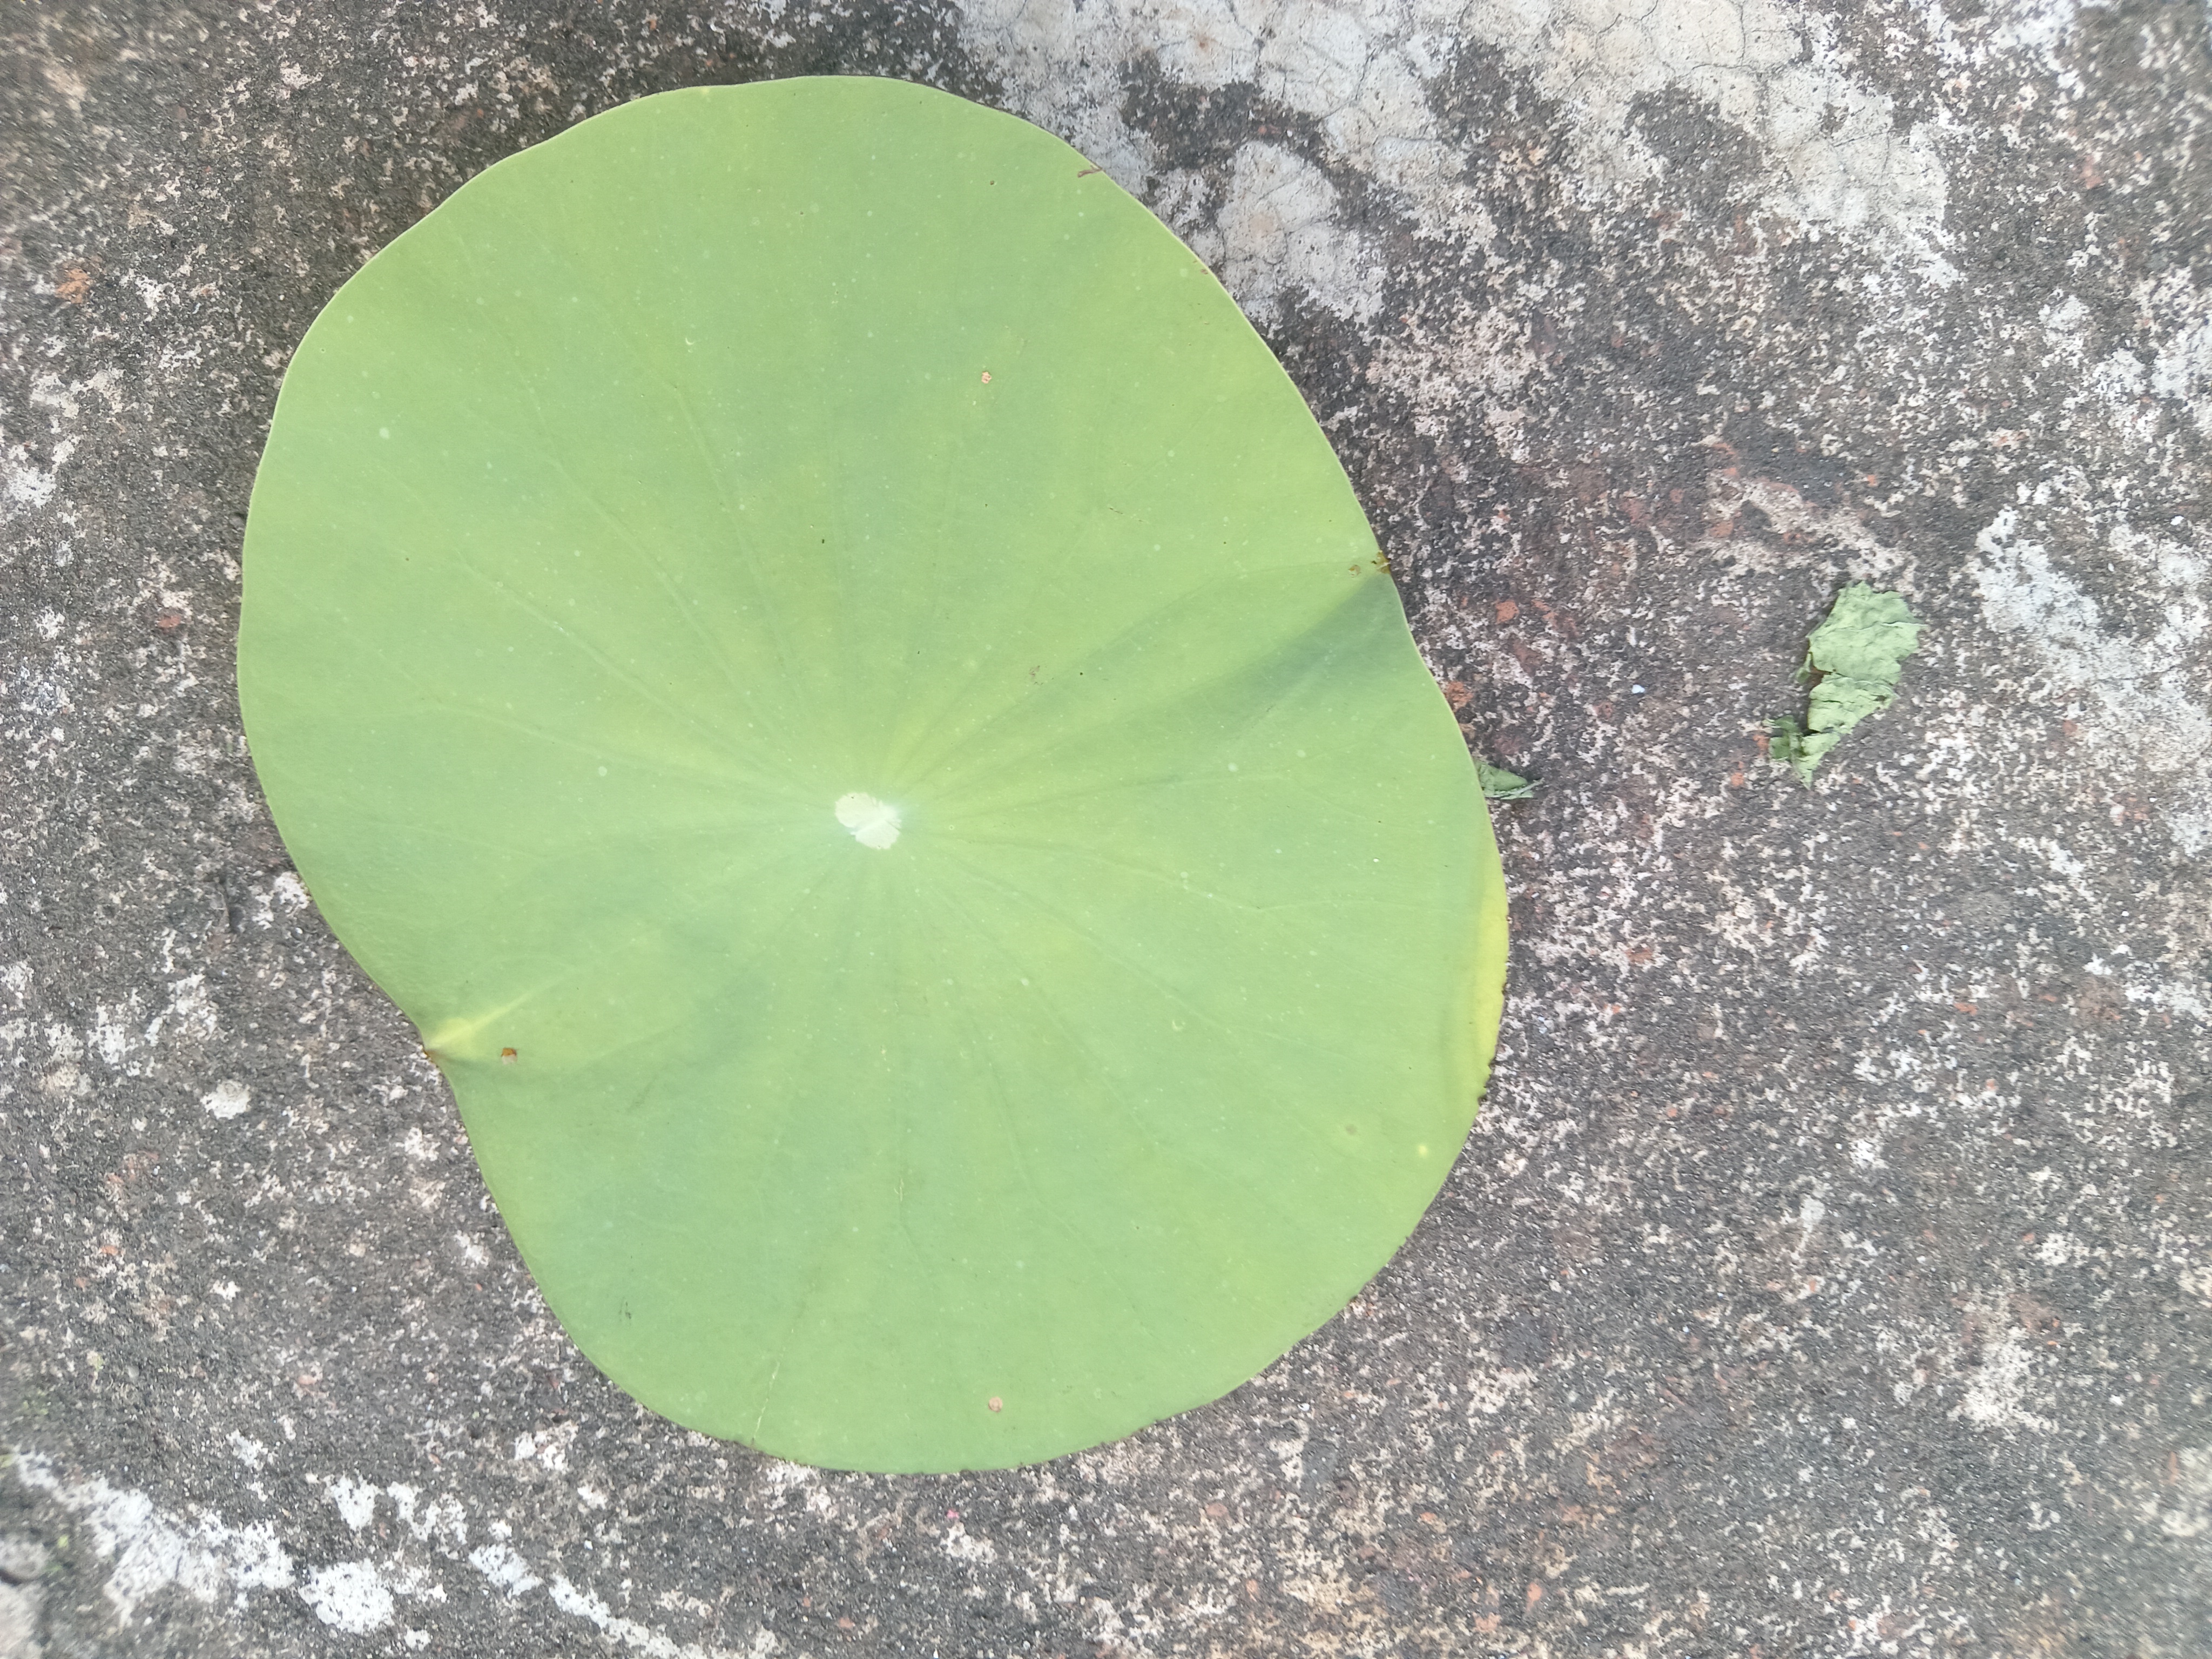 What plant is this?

lotus
